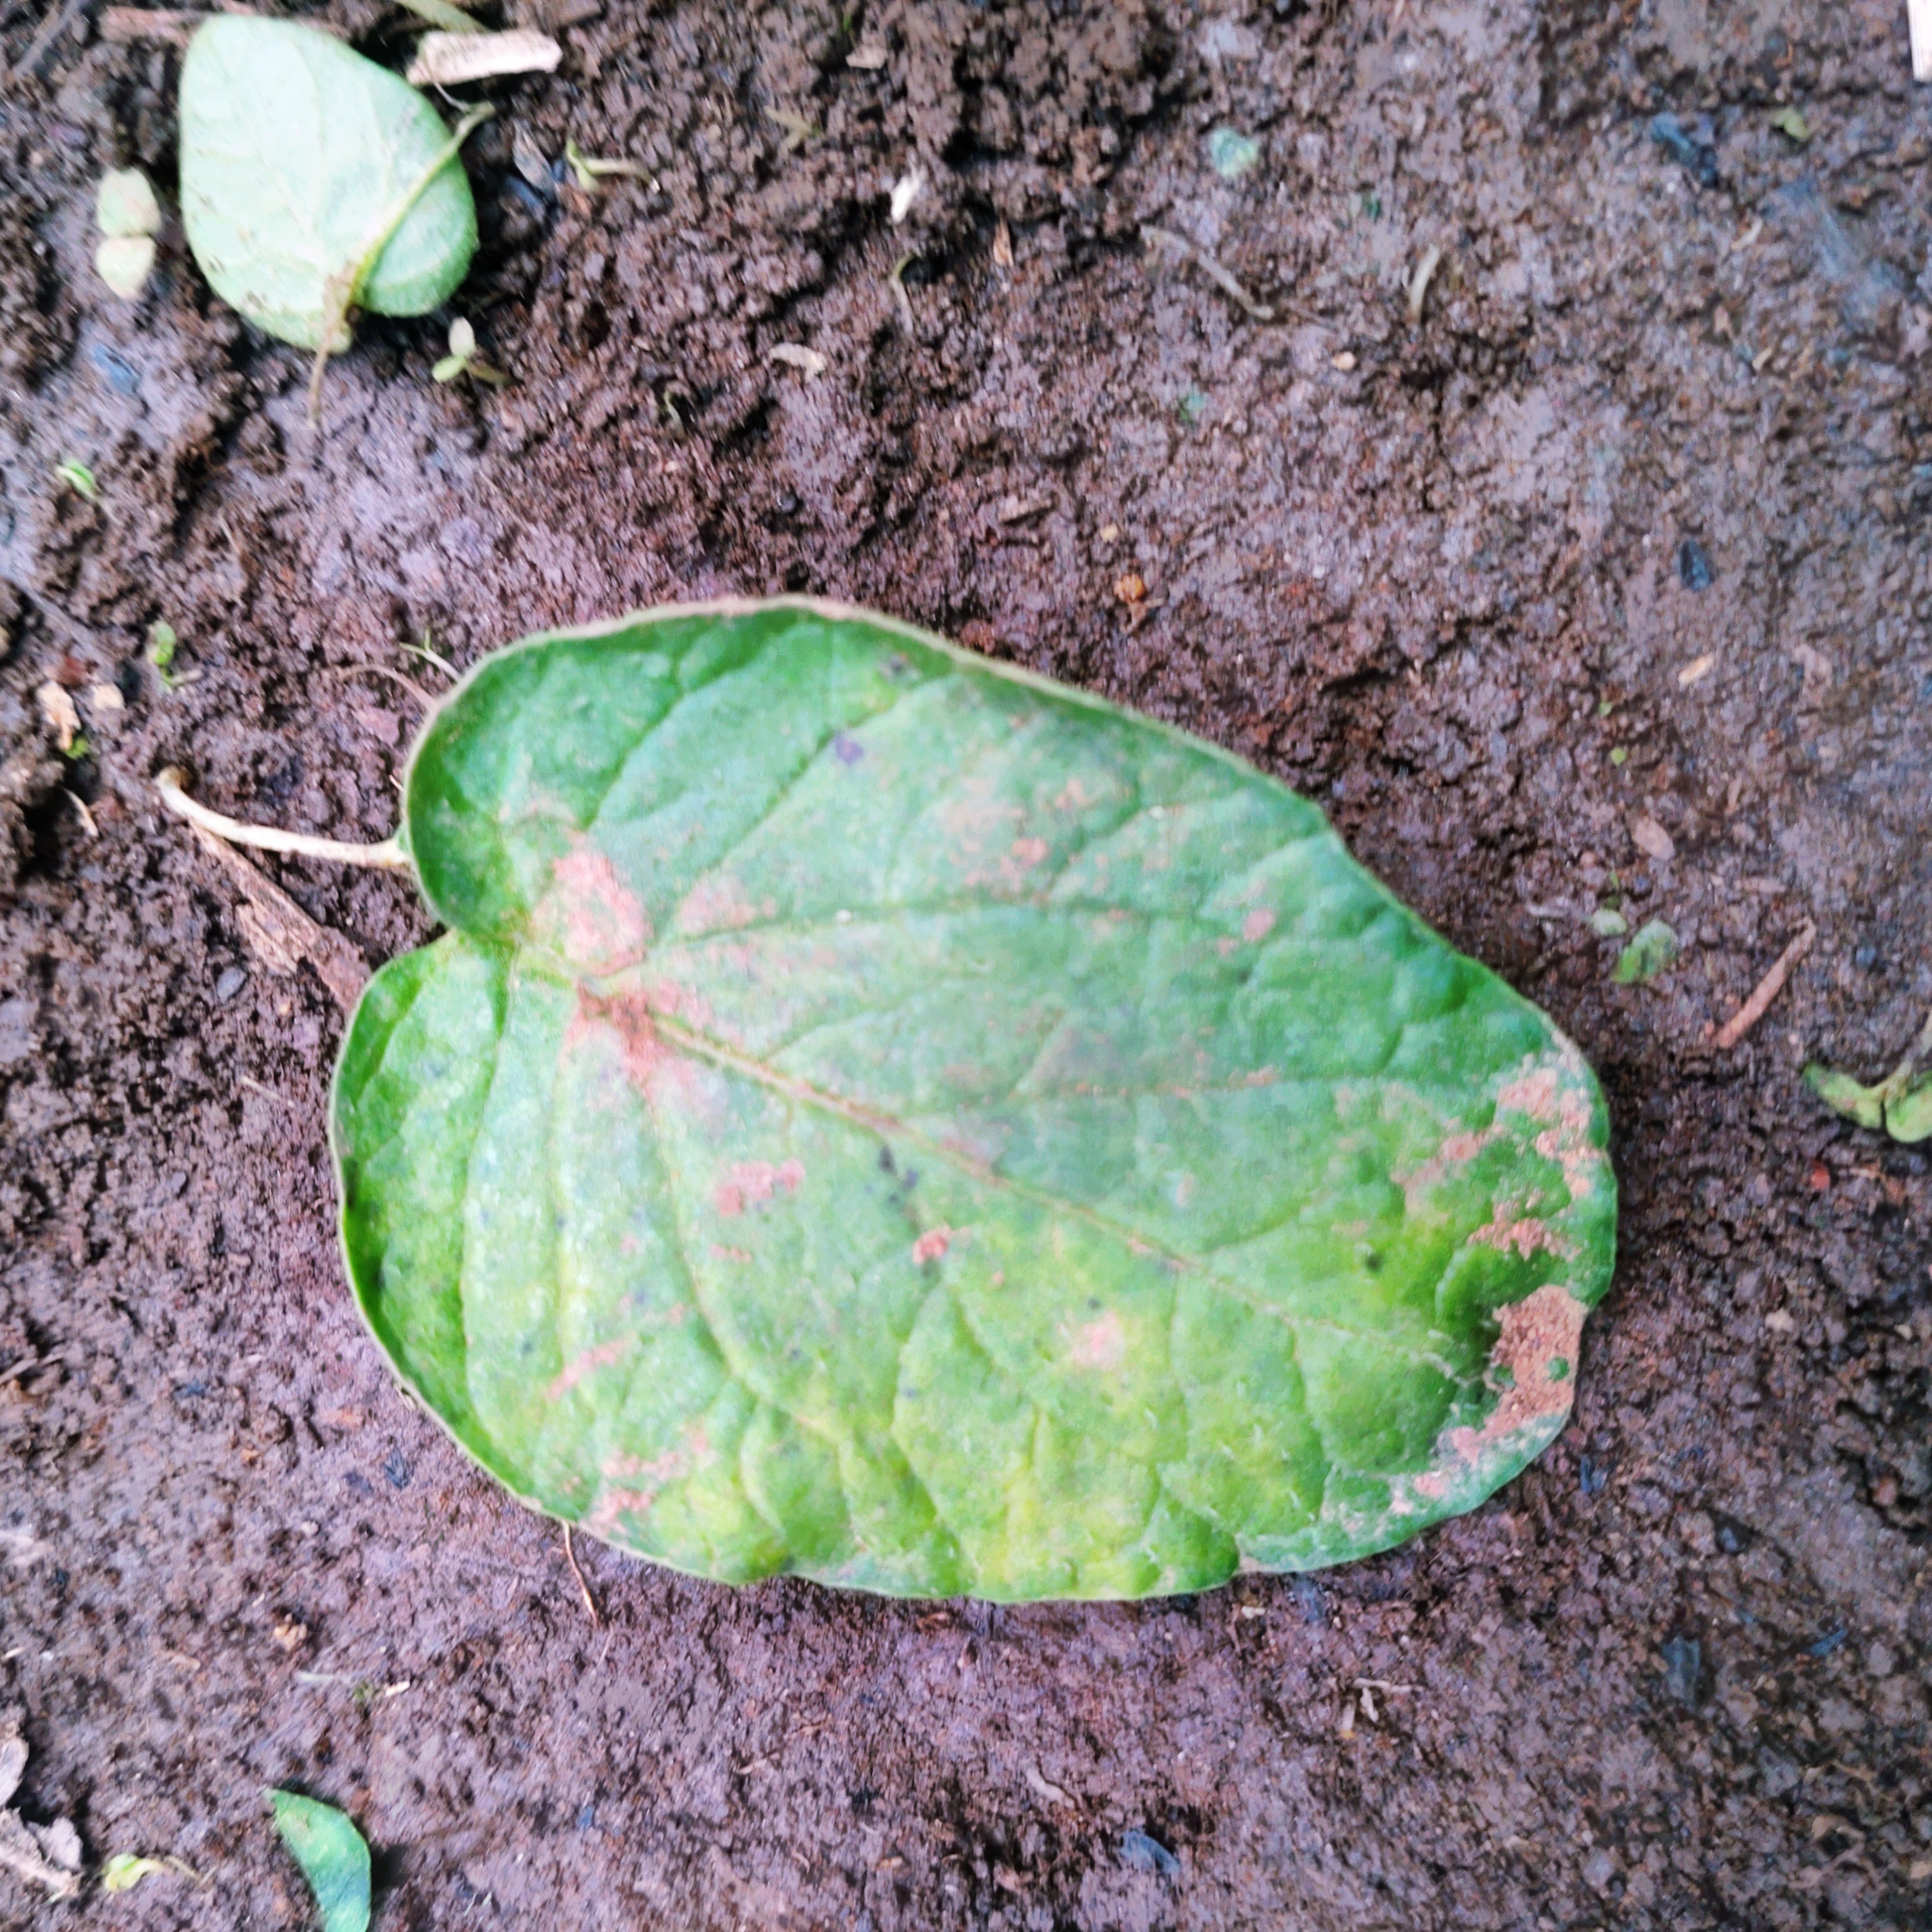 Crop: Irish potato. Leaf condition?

late blight
